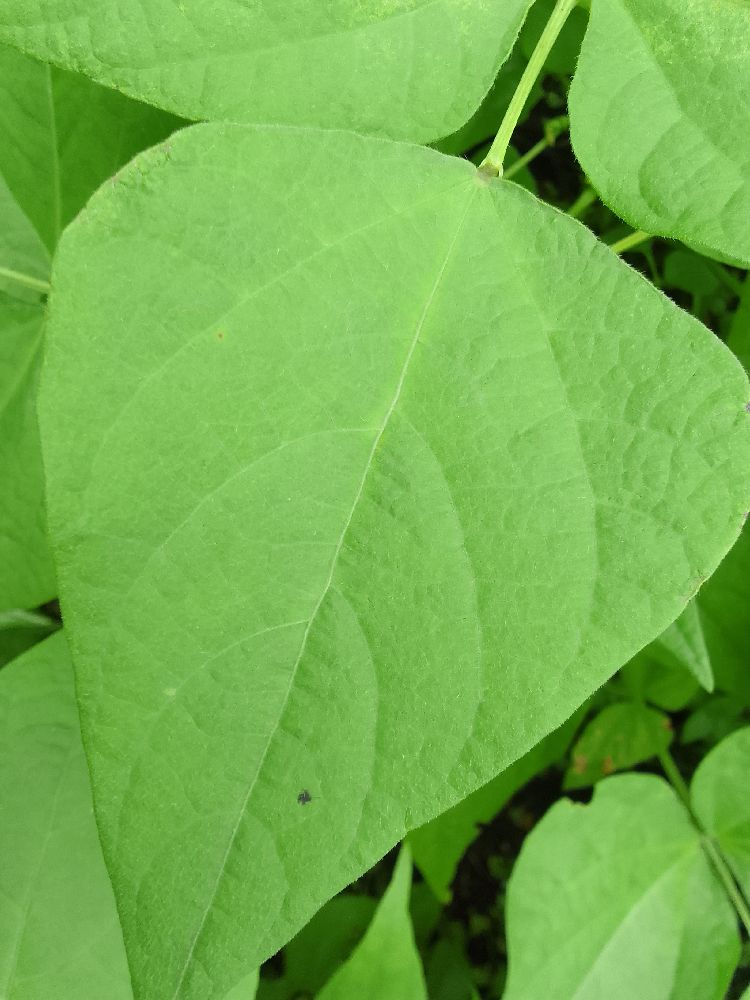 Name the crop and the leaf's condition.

common bean, healthy
